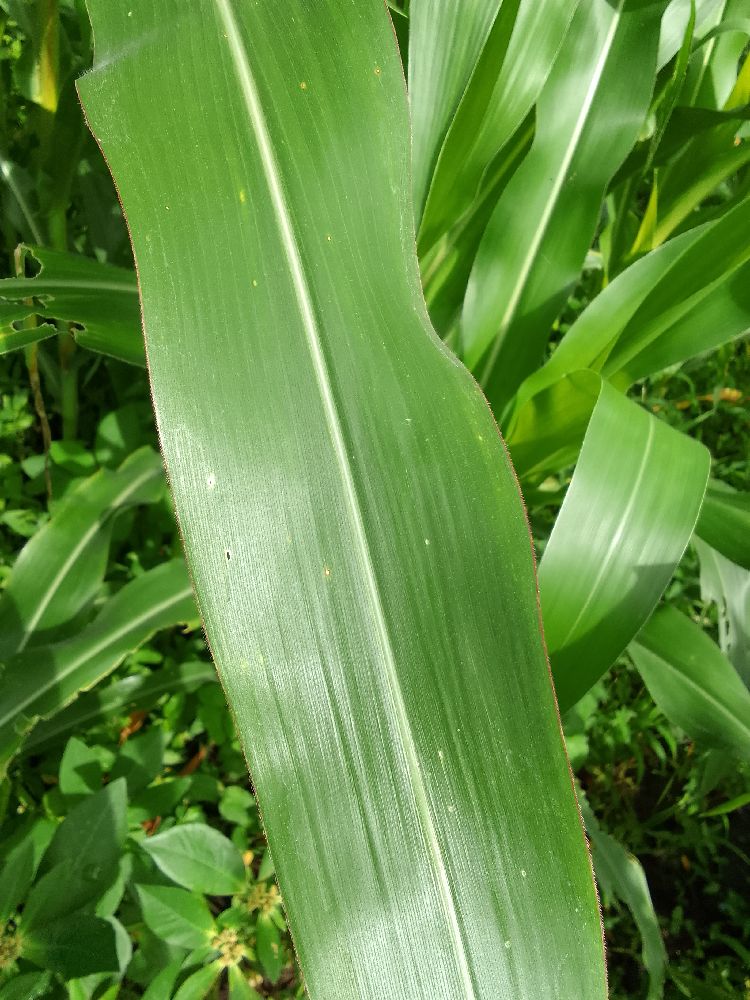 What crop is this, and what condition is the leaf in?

maize, healthy
